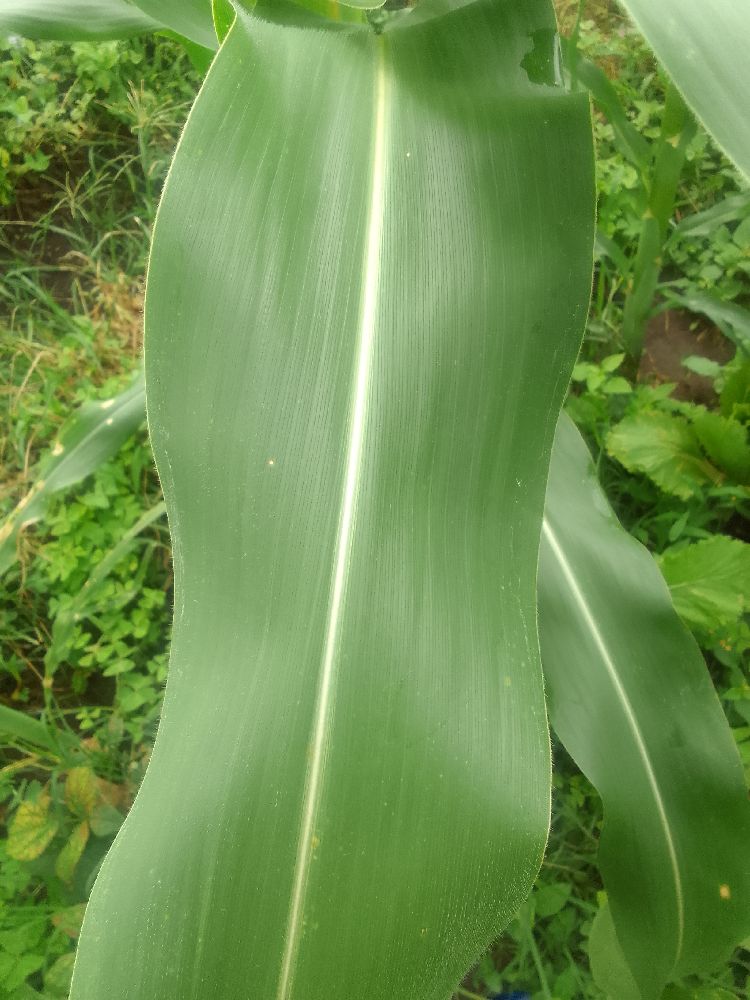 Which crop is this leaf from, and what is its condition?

maize, healthy
